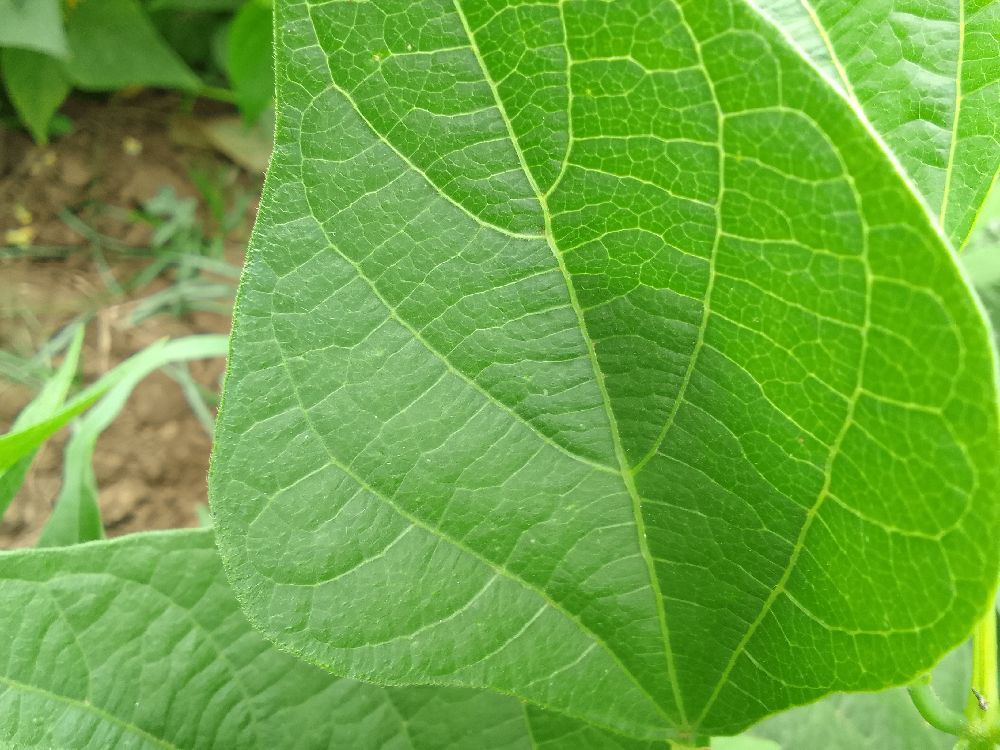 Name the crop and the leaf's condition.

common bean, healthy
